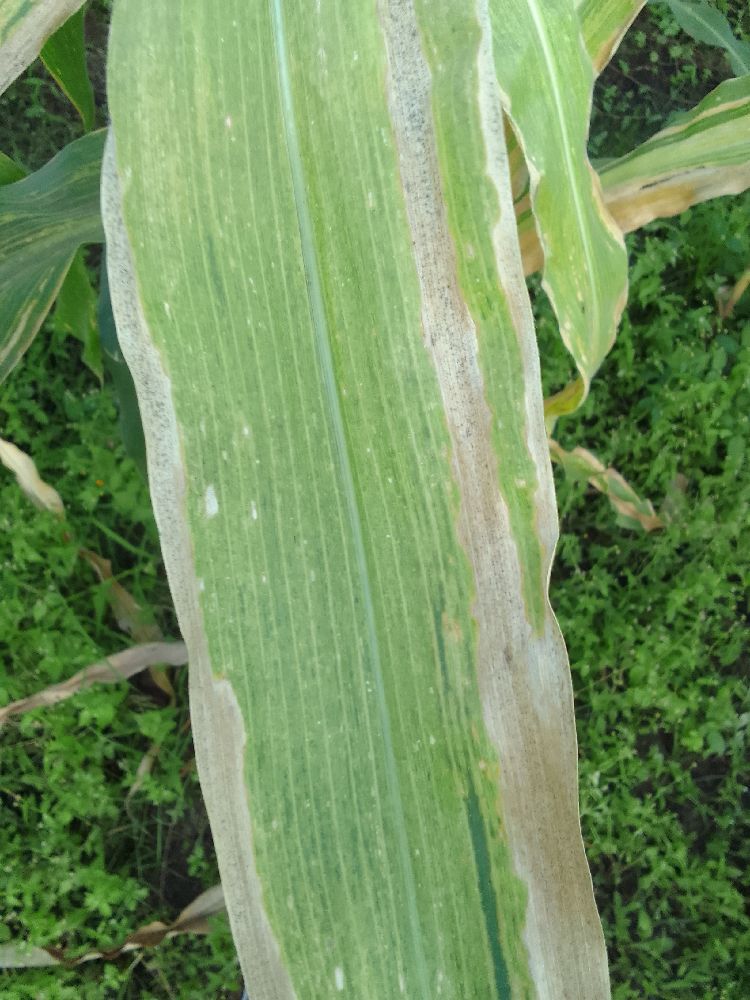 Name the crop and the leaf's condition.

maize, maize lethal necrosis
